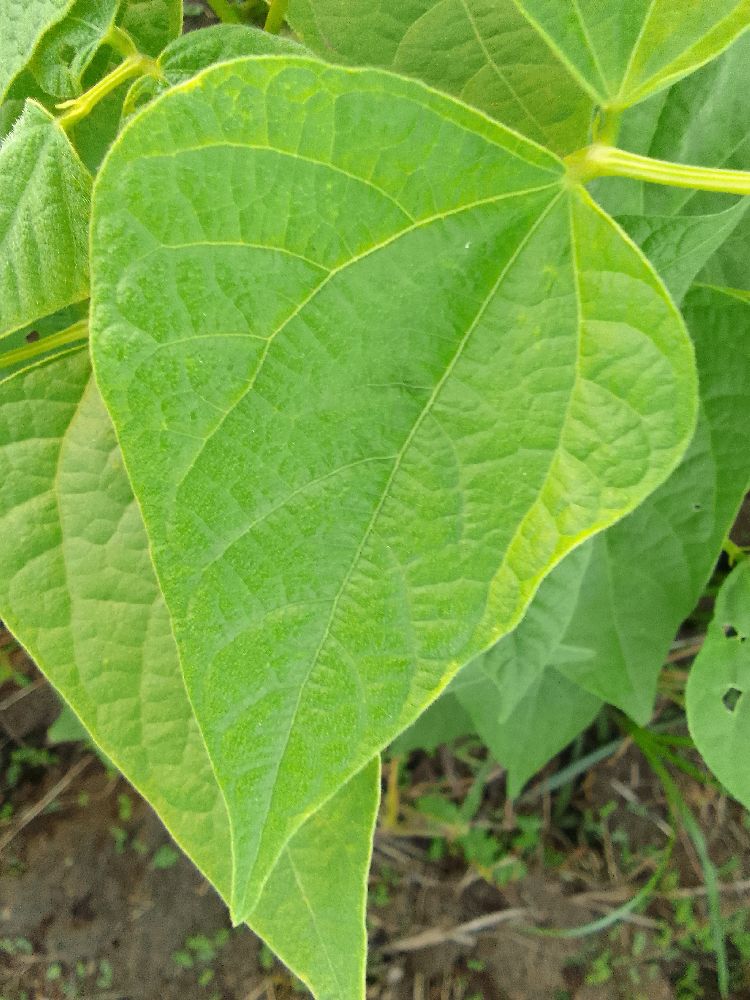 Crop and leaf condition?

common bean, healthy
